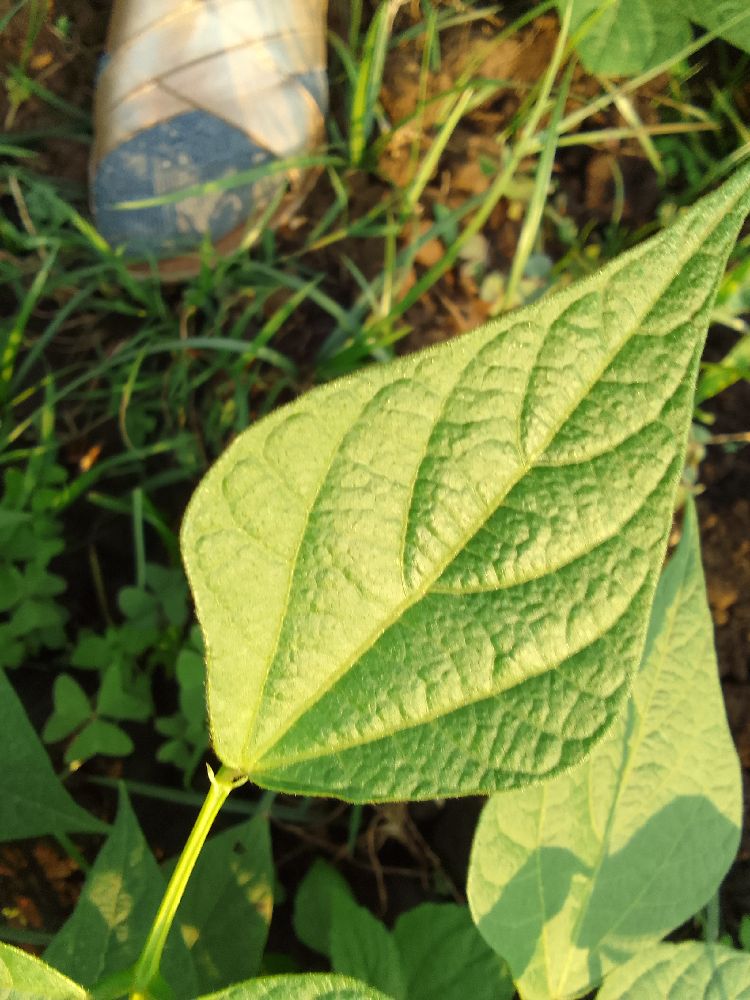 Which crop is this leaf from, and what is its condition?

common bean, healthy
